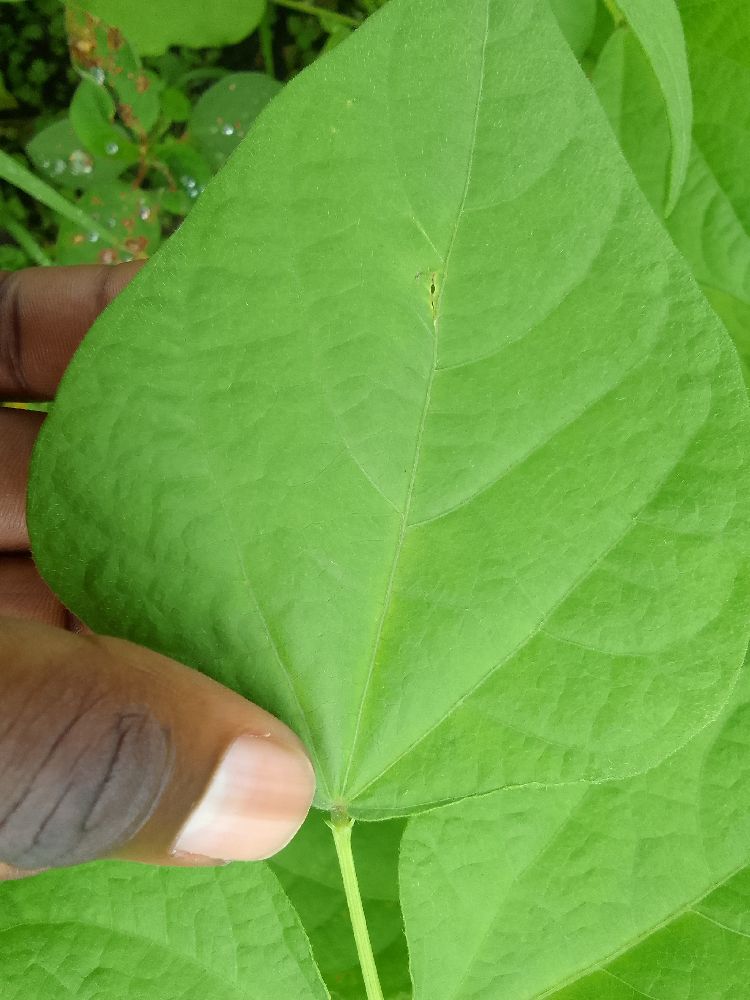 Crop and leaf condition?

common bean, healthy
